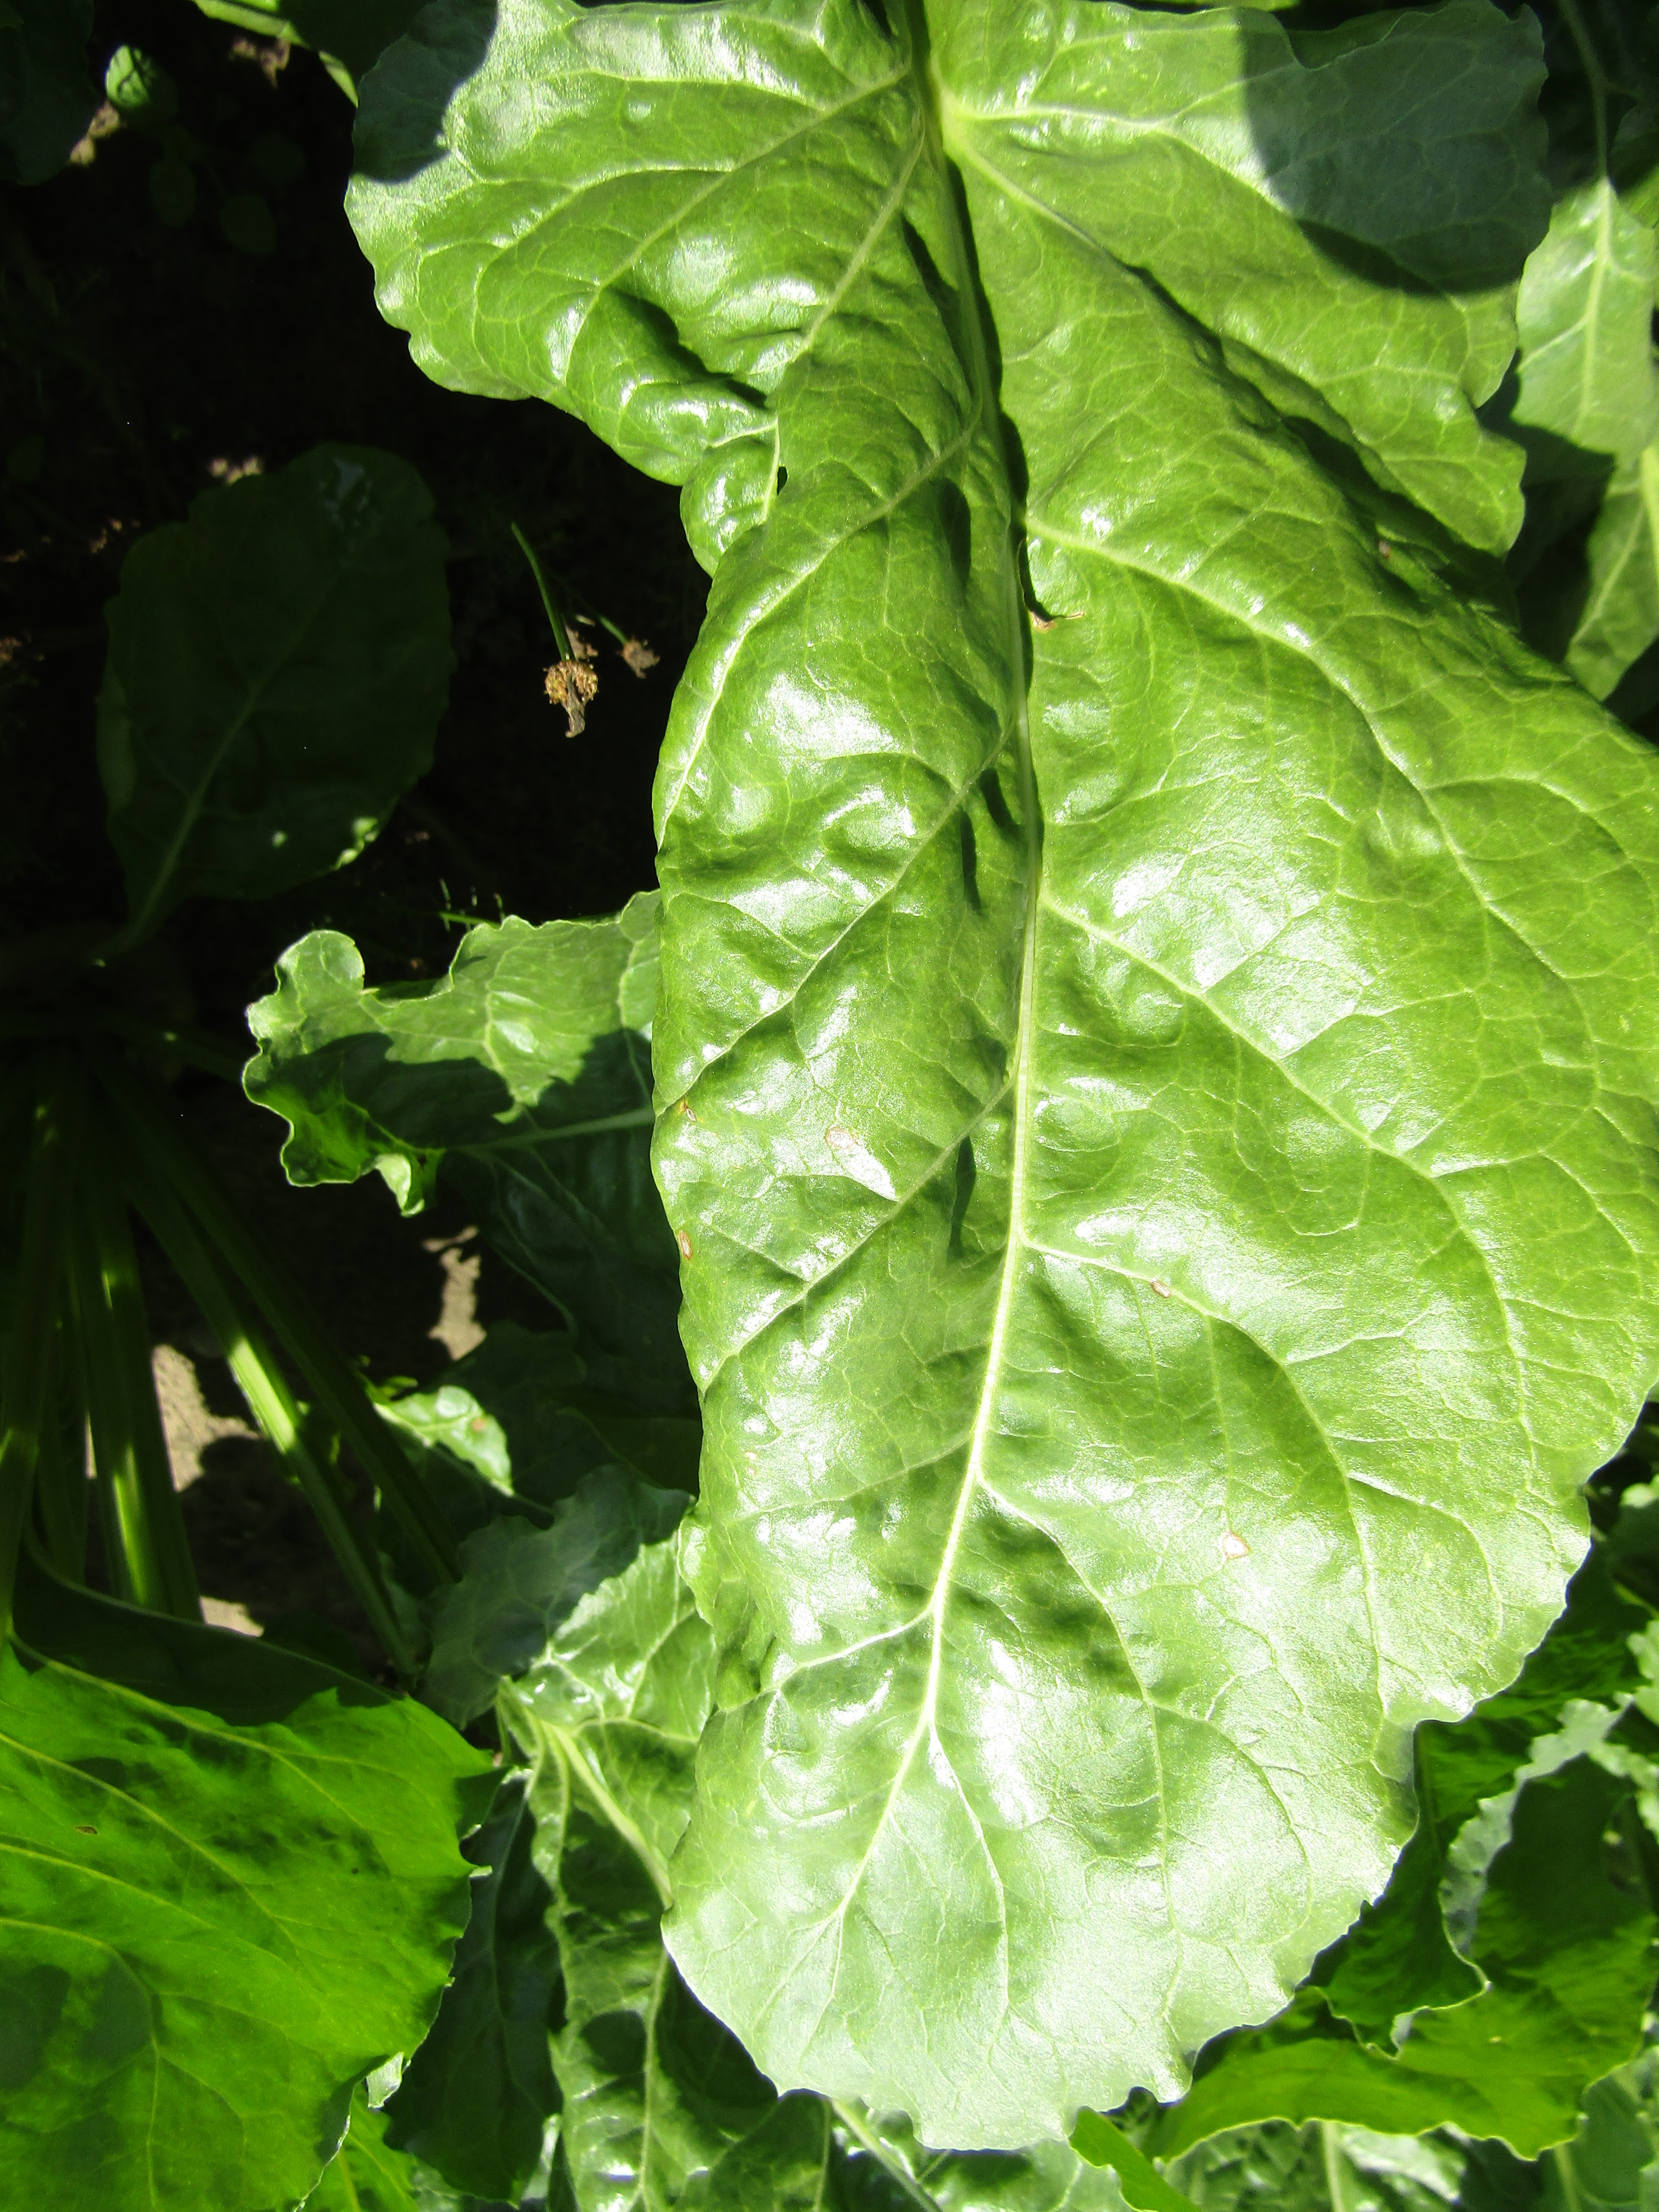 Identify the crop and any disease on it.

beet, cercospora
